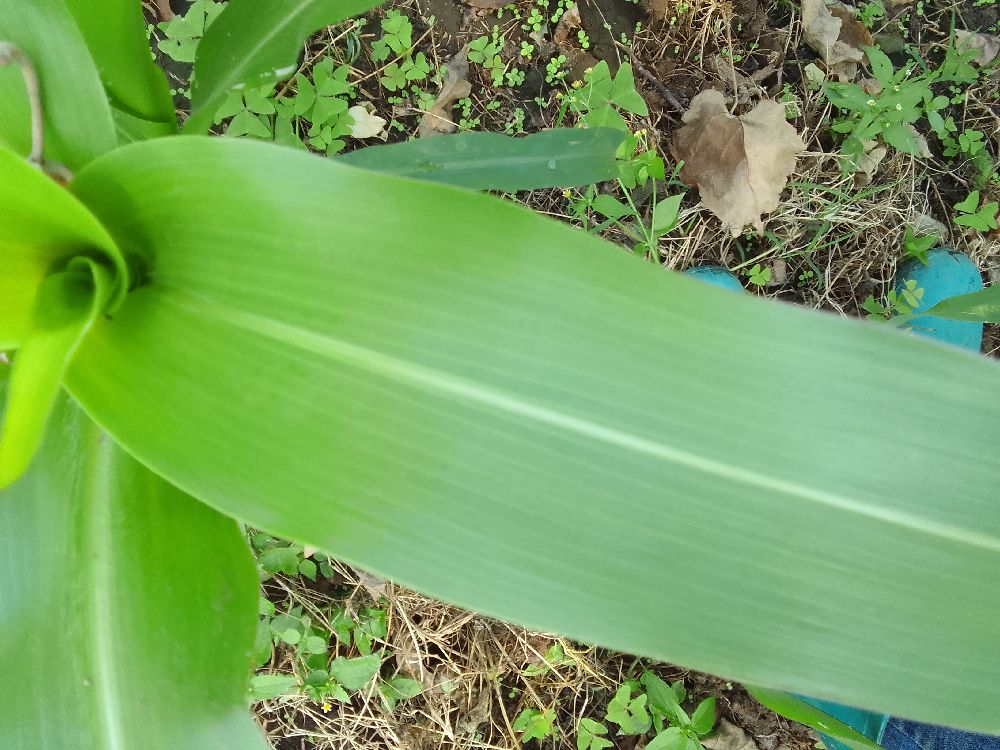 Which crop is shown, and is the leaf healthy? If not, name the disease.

maize, healthy
